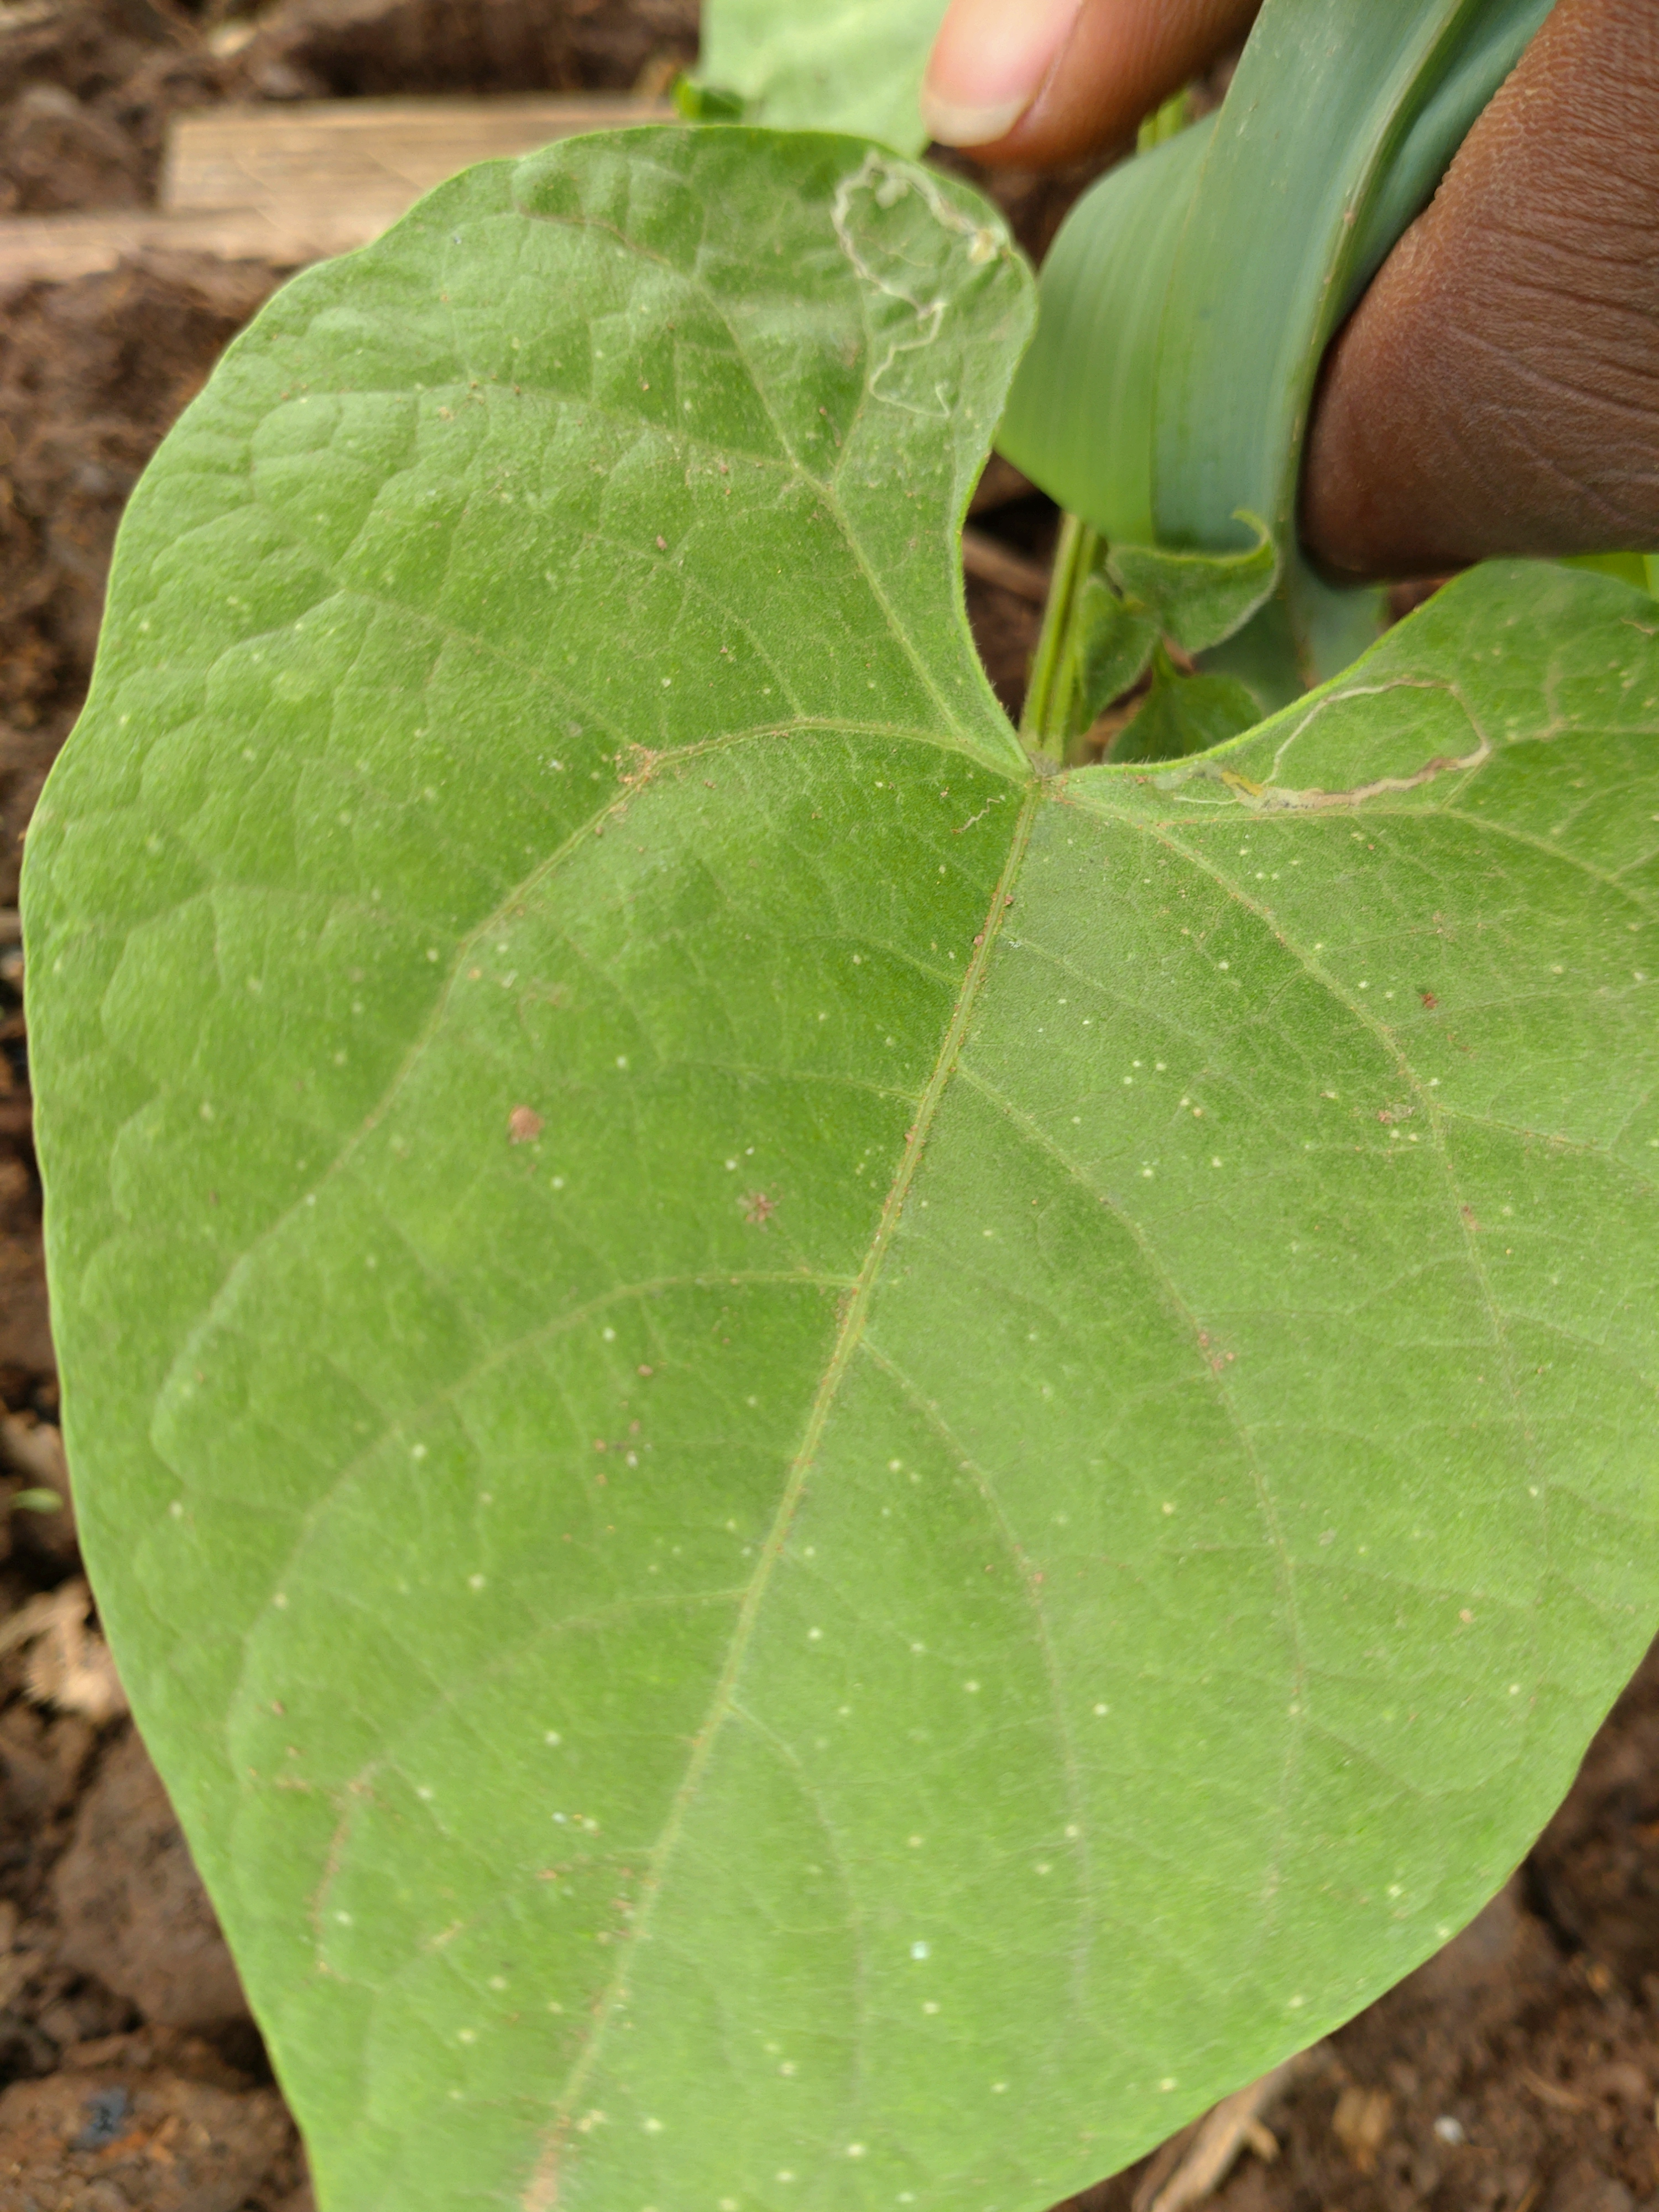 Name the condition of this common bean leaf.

healthy
